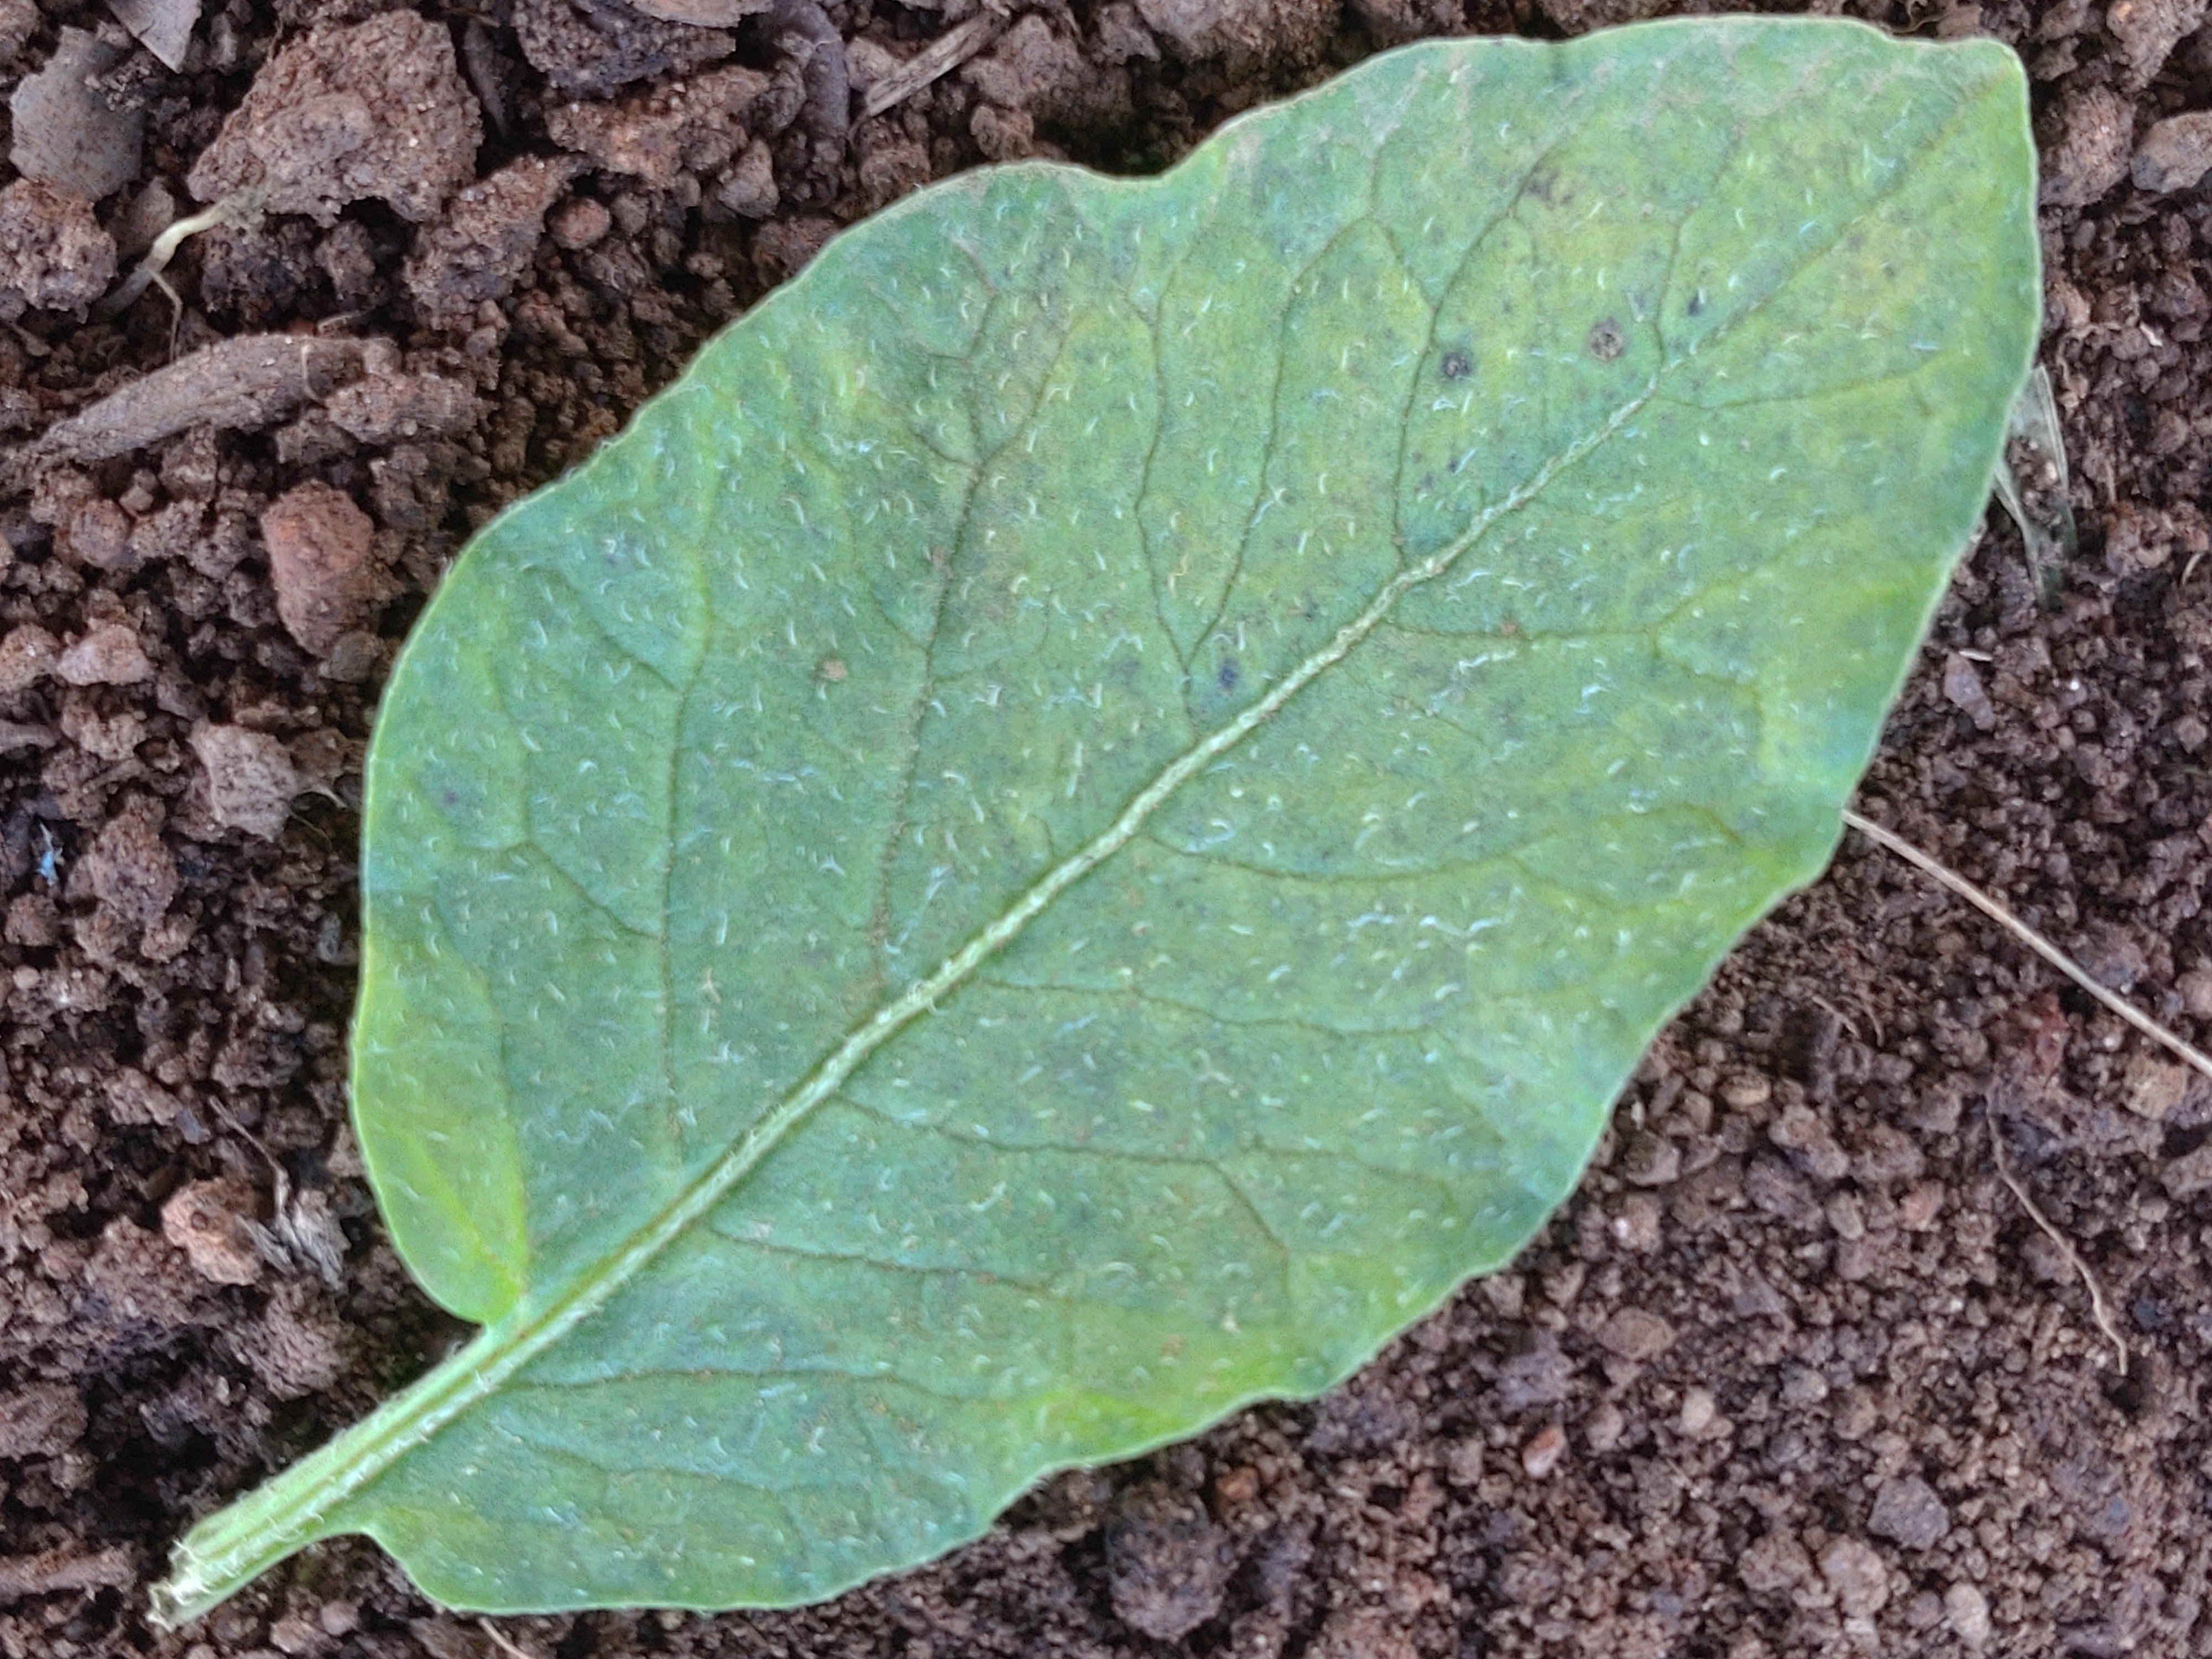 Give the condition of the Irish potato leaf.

late blight
